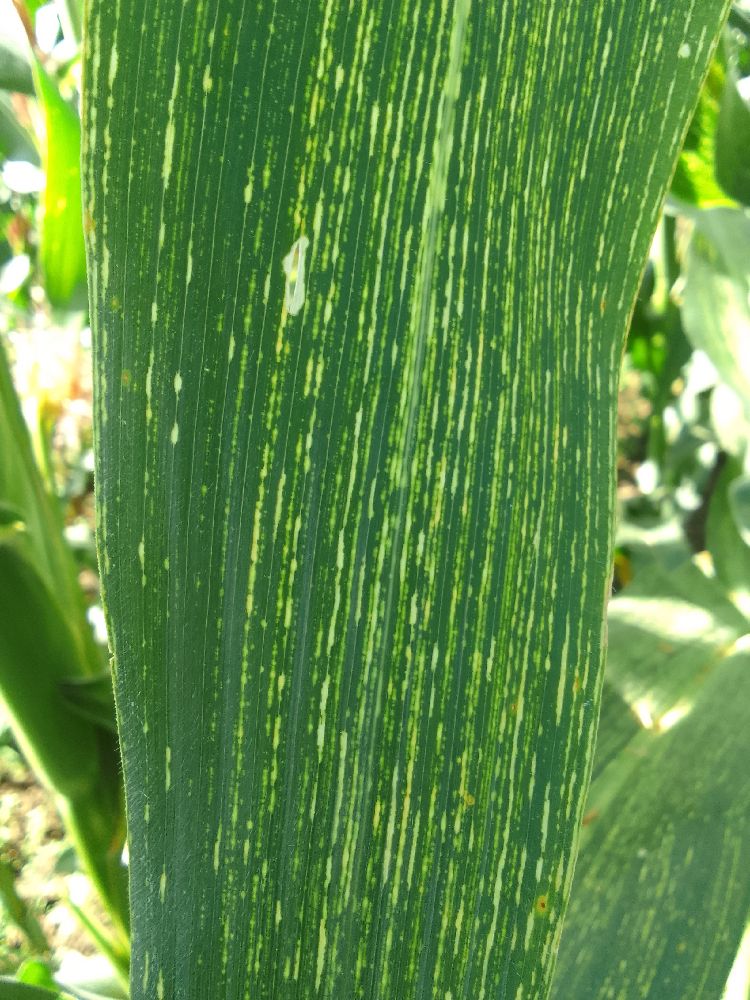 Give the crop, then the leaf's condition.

maize, maize streak virus
